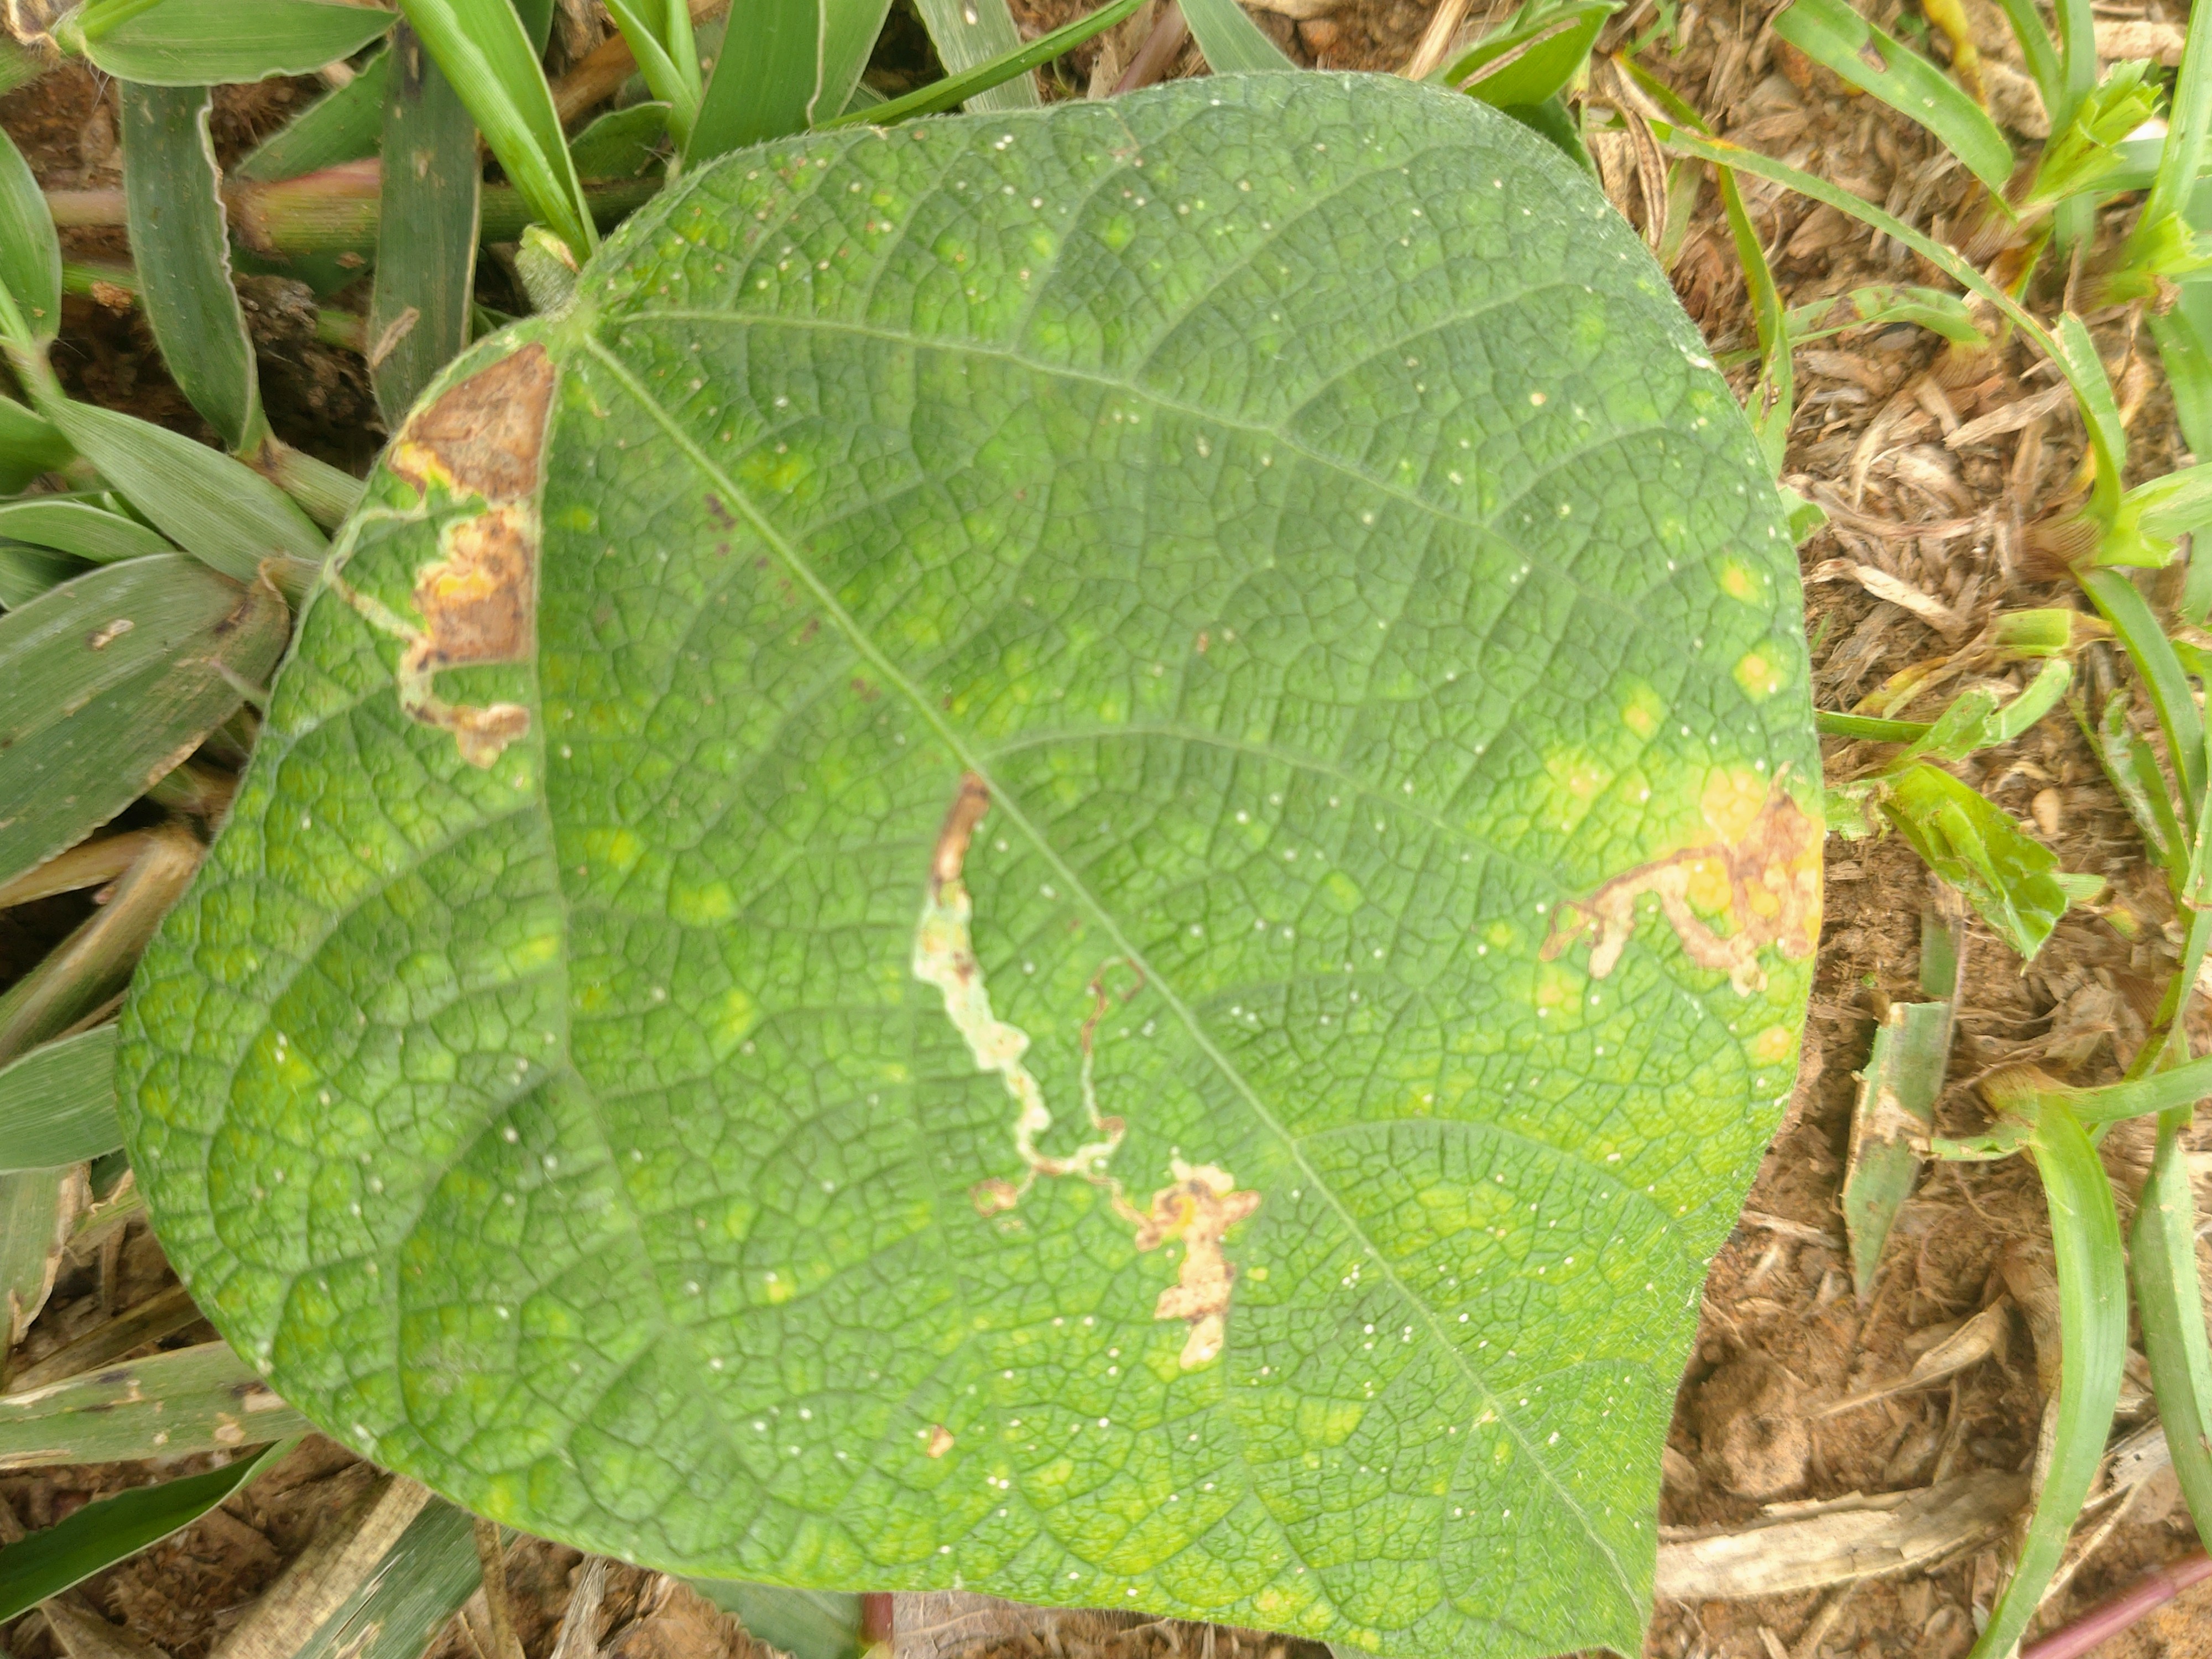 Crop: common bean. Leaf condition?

rust
